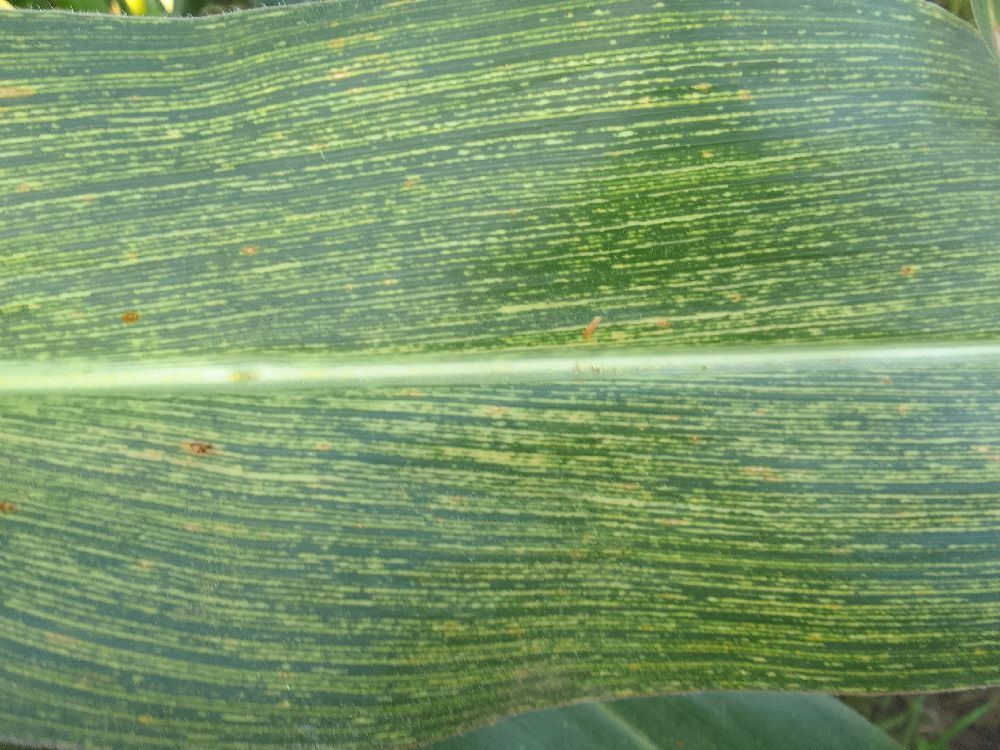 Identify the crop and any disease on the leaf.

maize, maize streak virus
